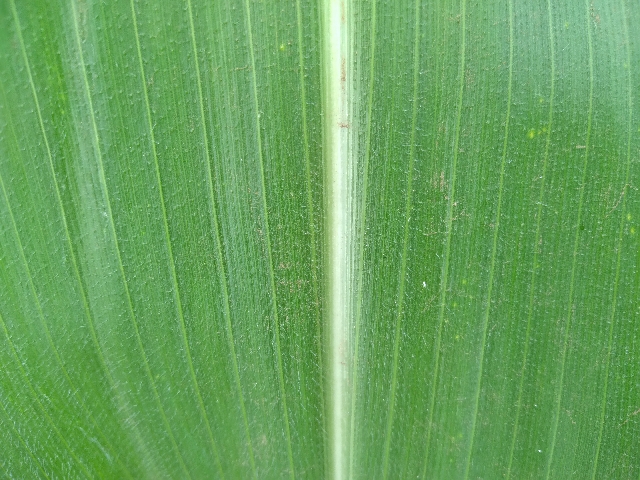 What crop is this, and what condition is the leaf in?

maize, healthy
